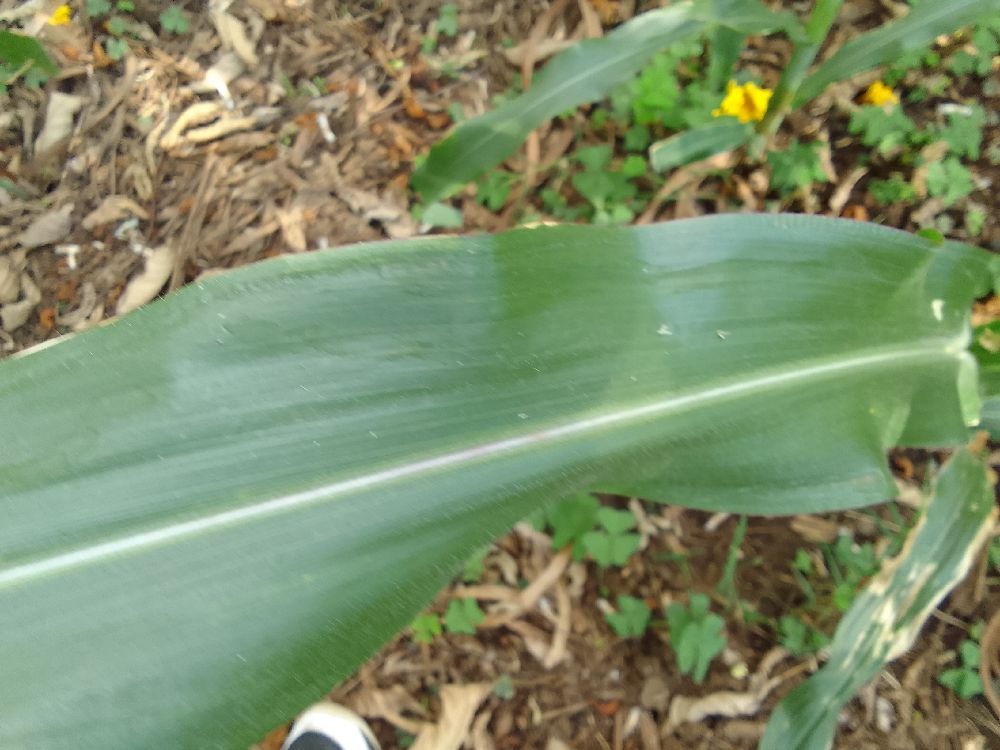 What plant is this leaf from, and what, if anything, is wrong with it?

maize, healthy
